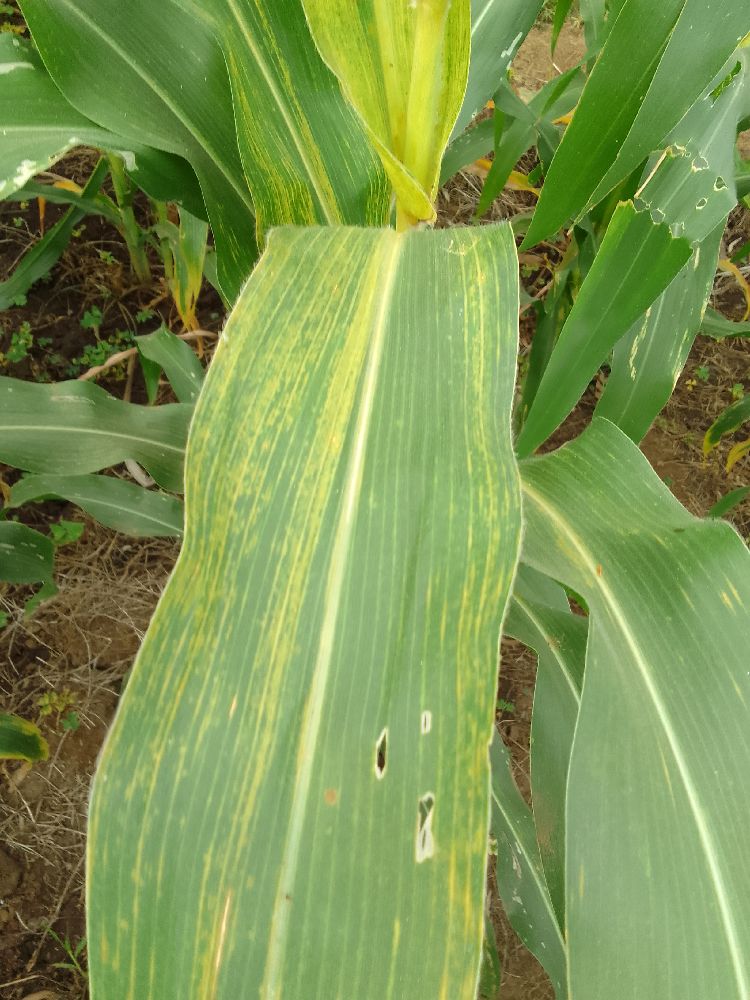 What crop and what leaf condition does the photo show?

maize, maize lethal necrosis
